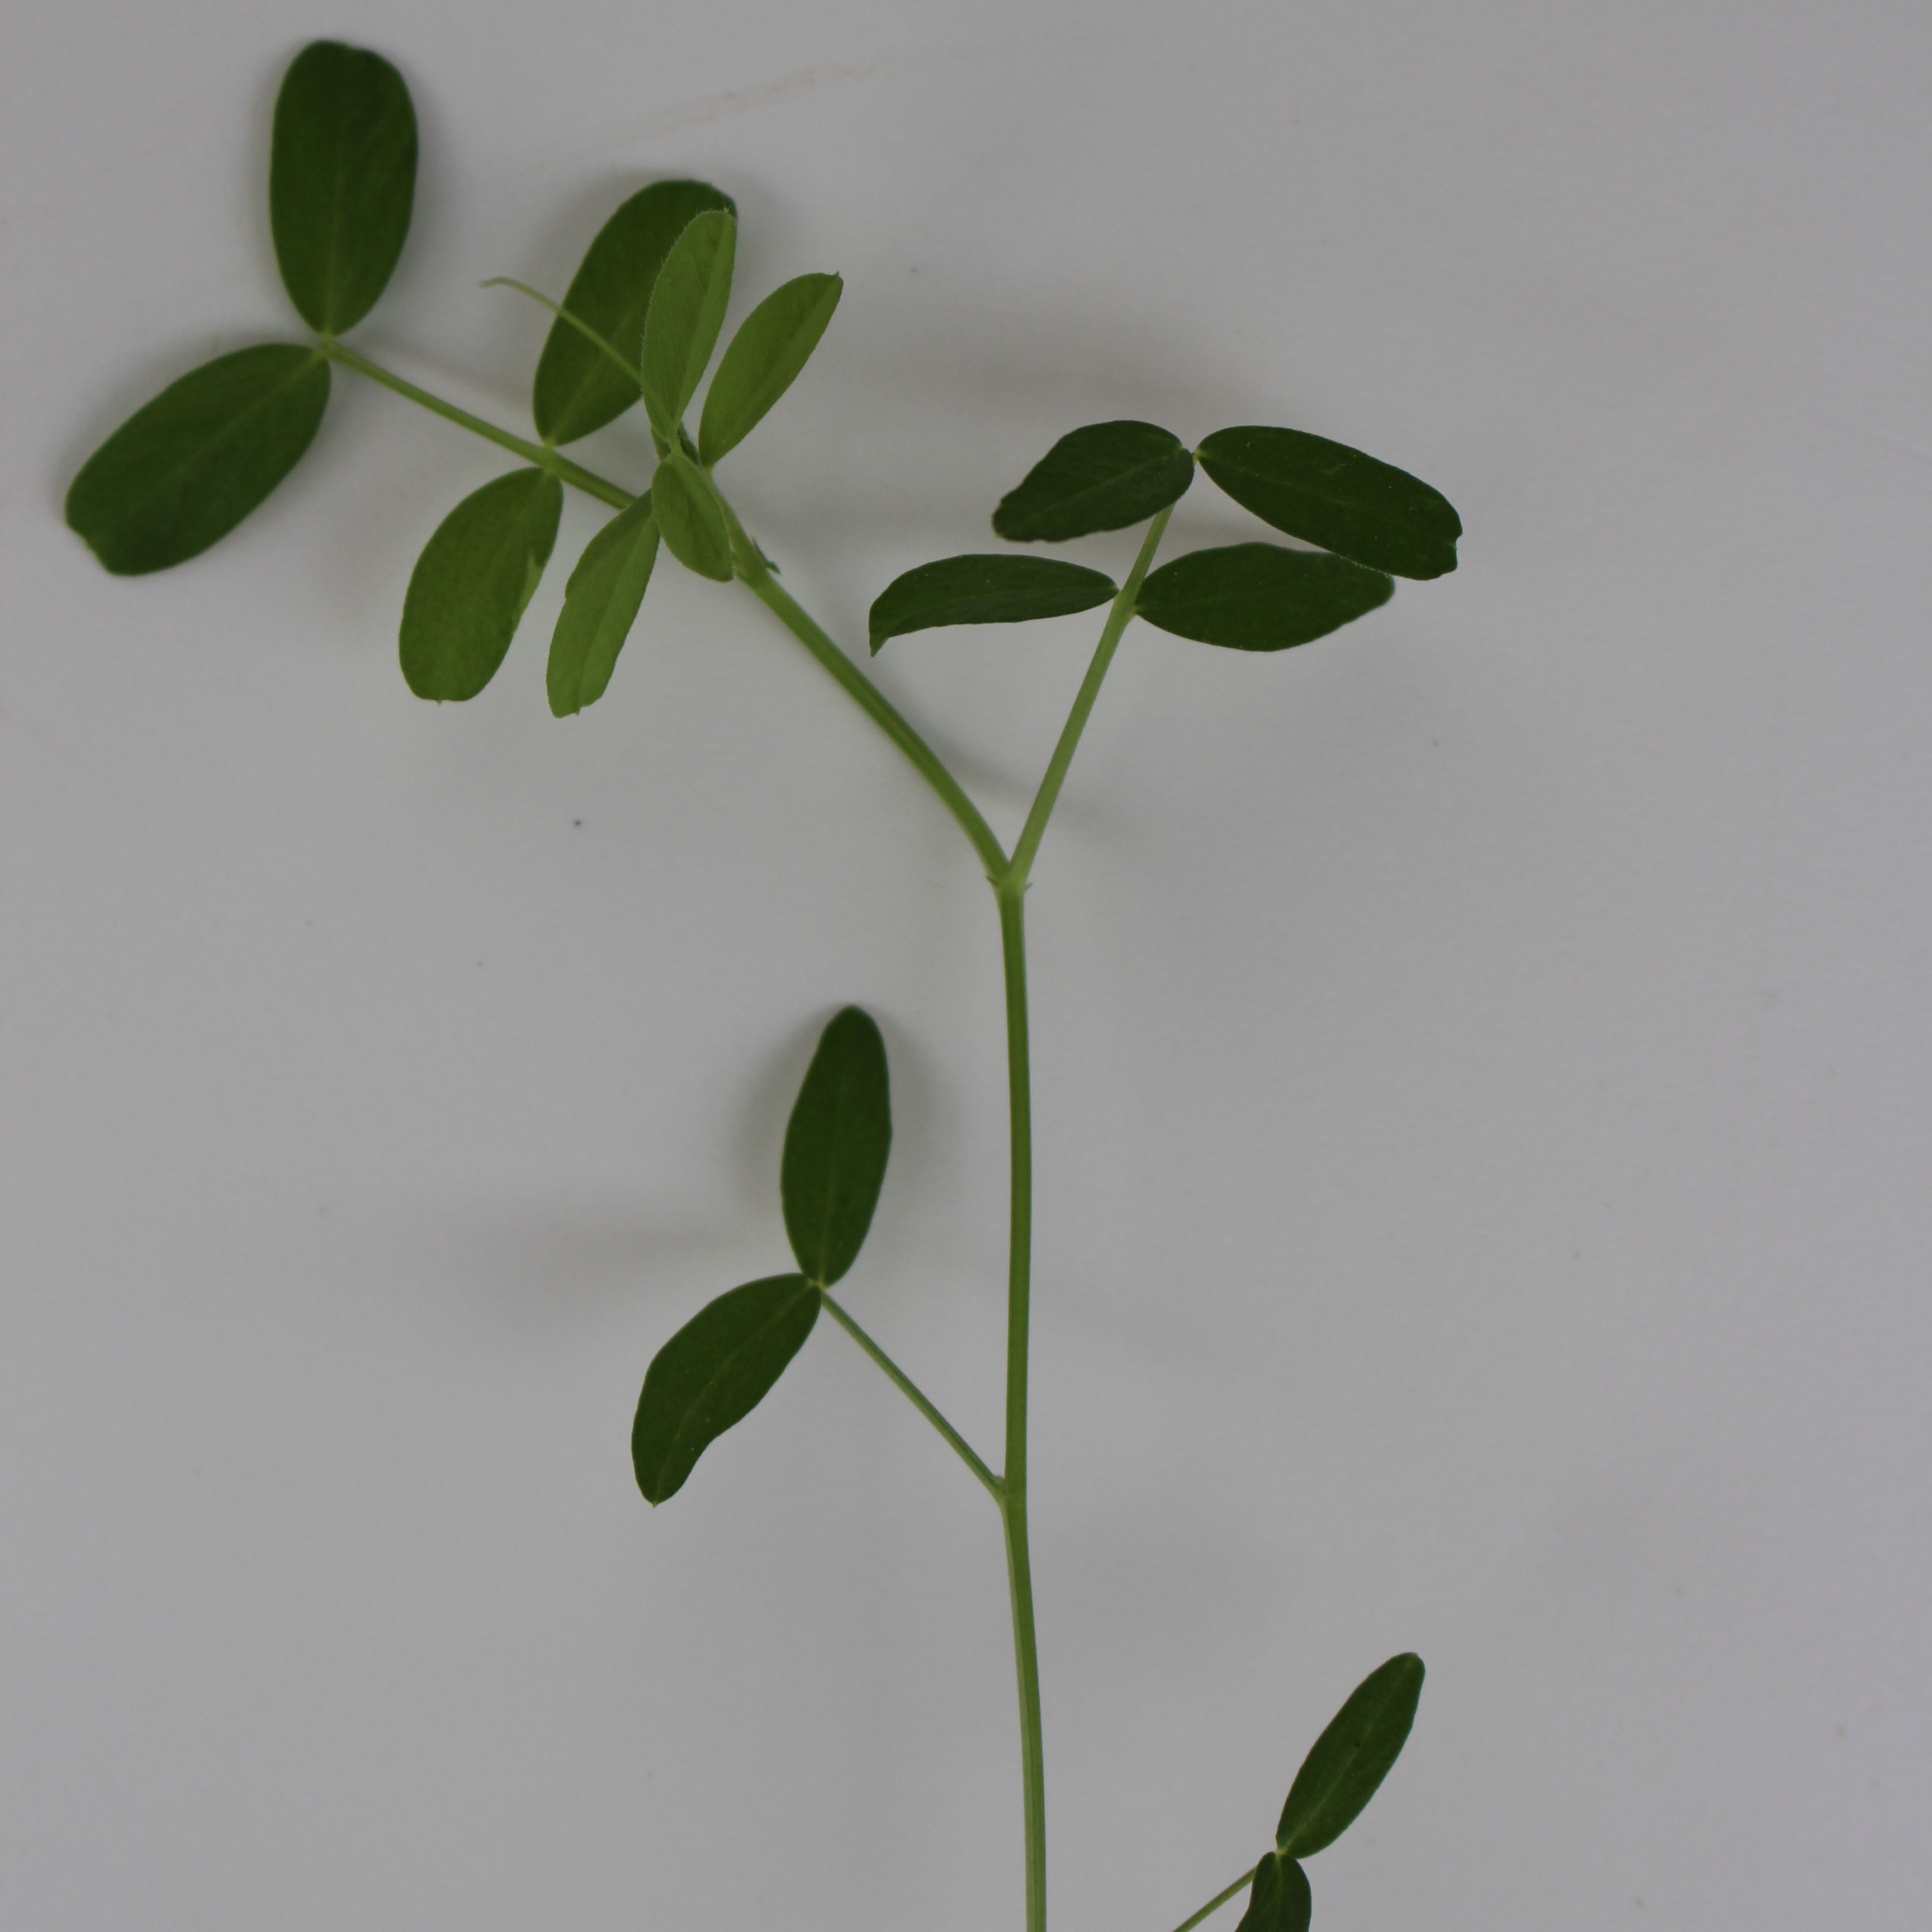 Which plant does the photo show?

Vicia sativa
